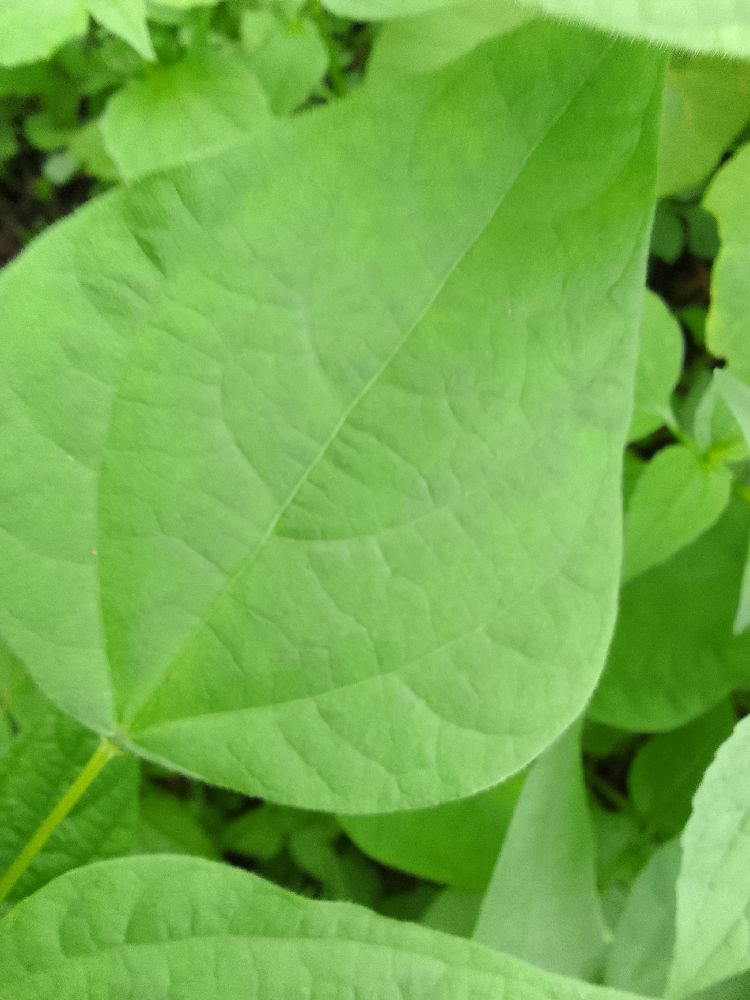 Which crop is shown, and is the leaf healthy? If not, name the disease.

common bean, healthy
